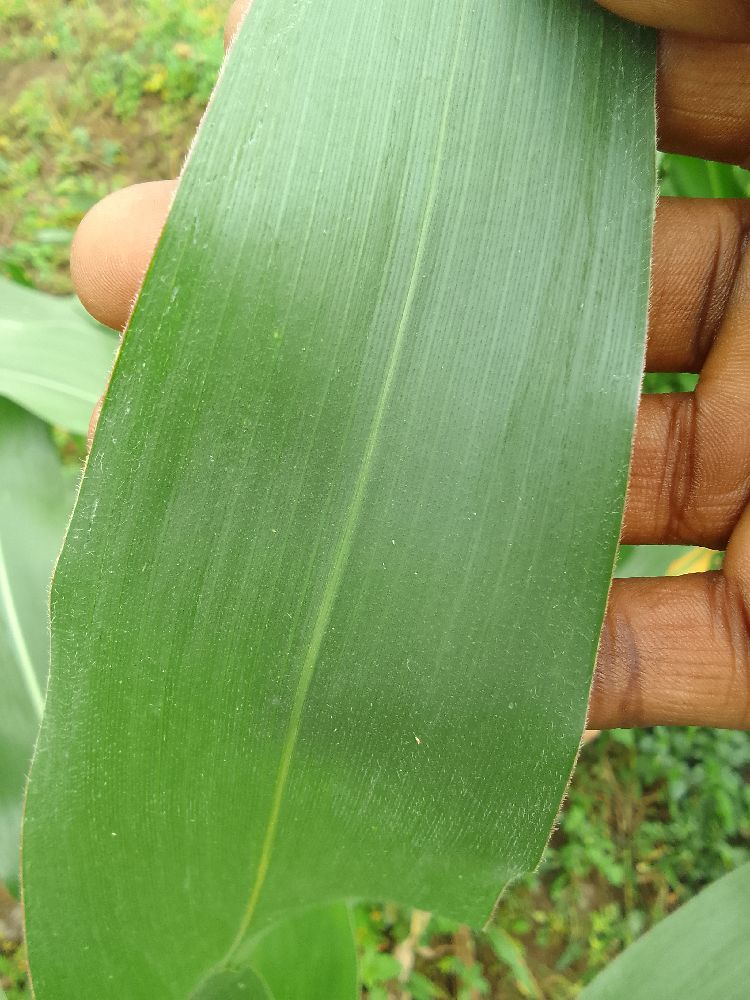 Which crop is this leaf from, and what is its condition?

maize, healthy
